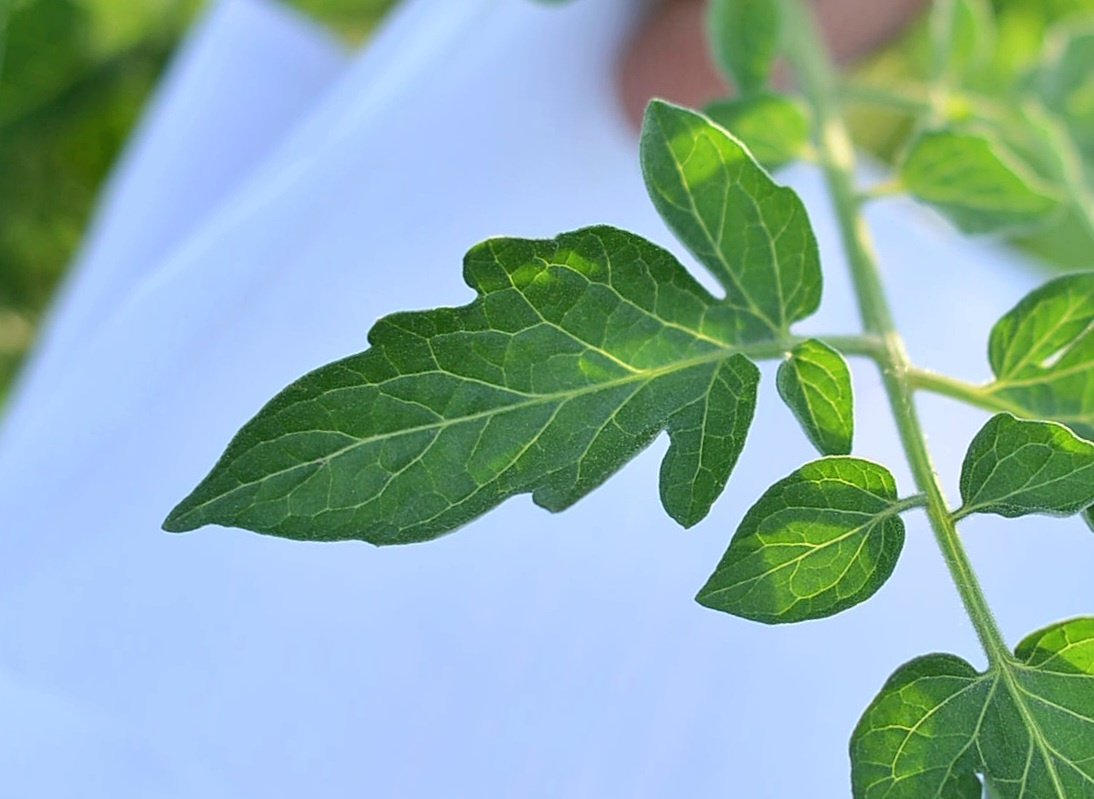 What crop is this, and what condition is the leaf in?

tomato, healthy
